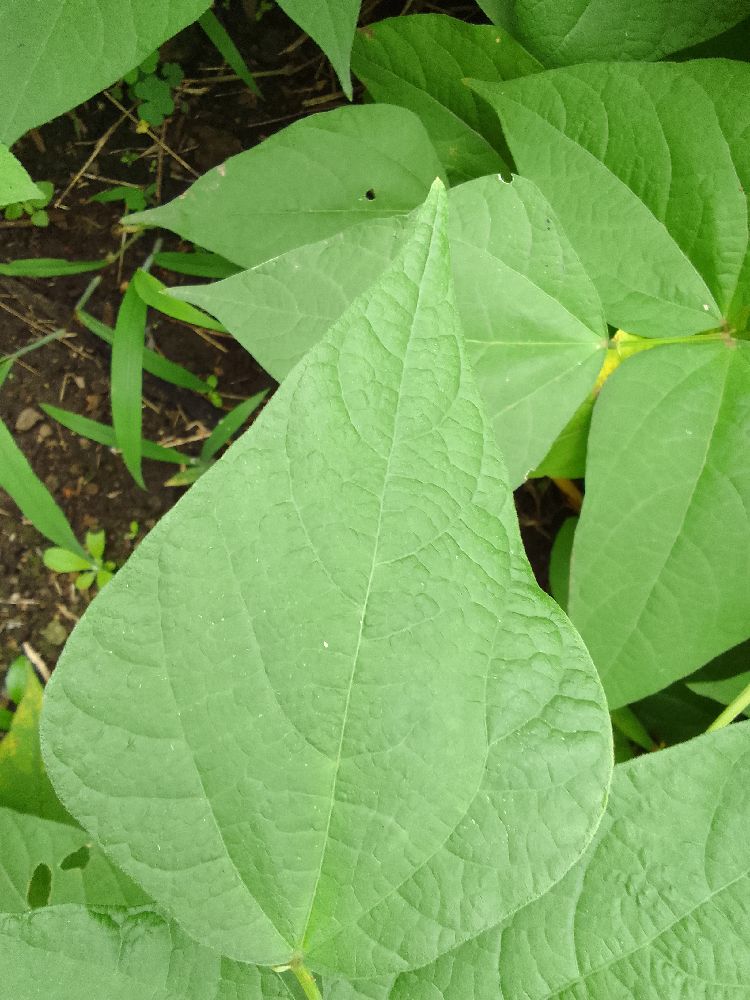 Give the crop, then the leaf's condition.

common bean, healthy
